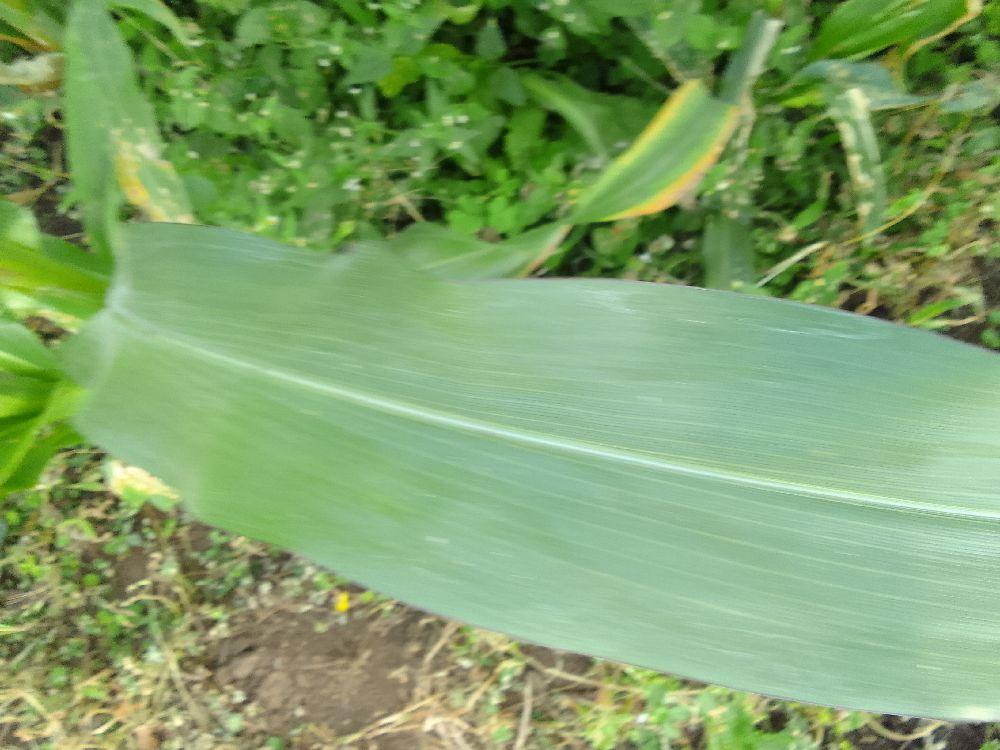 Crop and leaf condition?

maize, healthy
